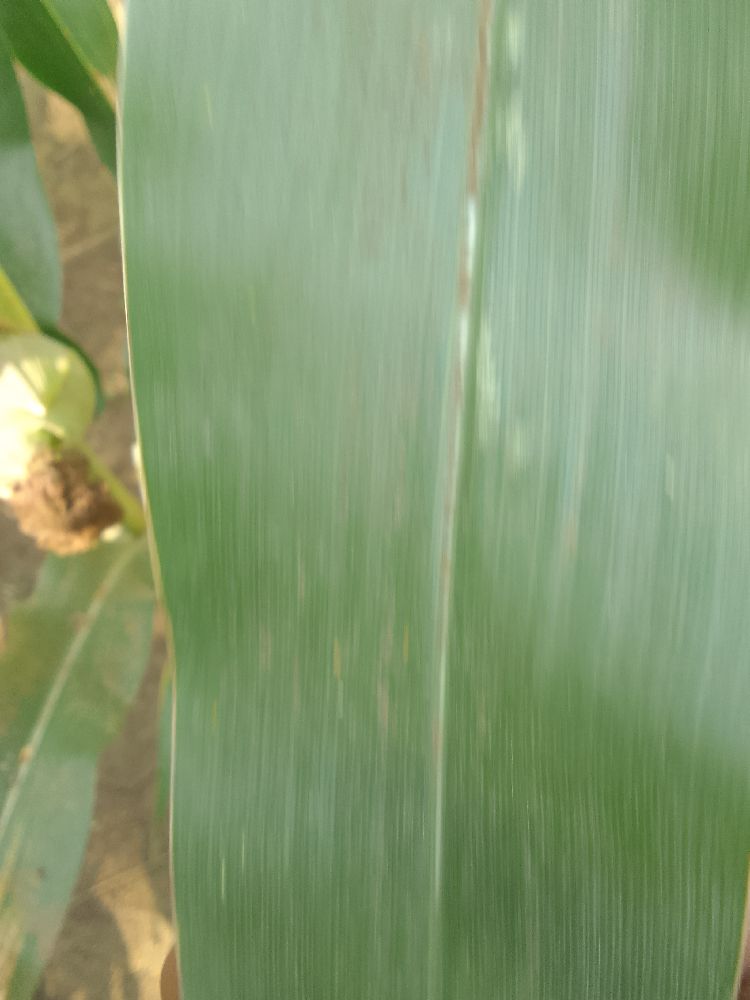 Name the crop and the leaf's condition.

maize, healthy
